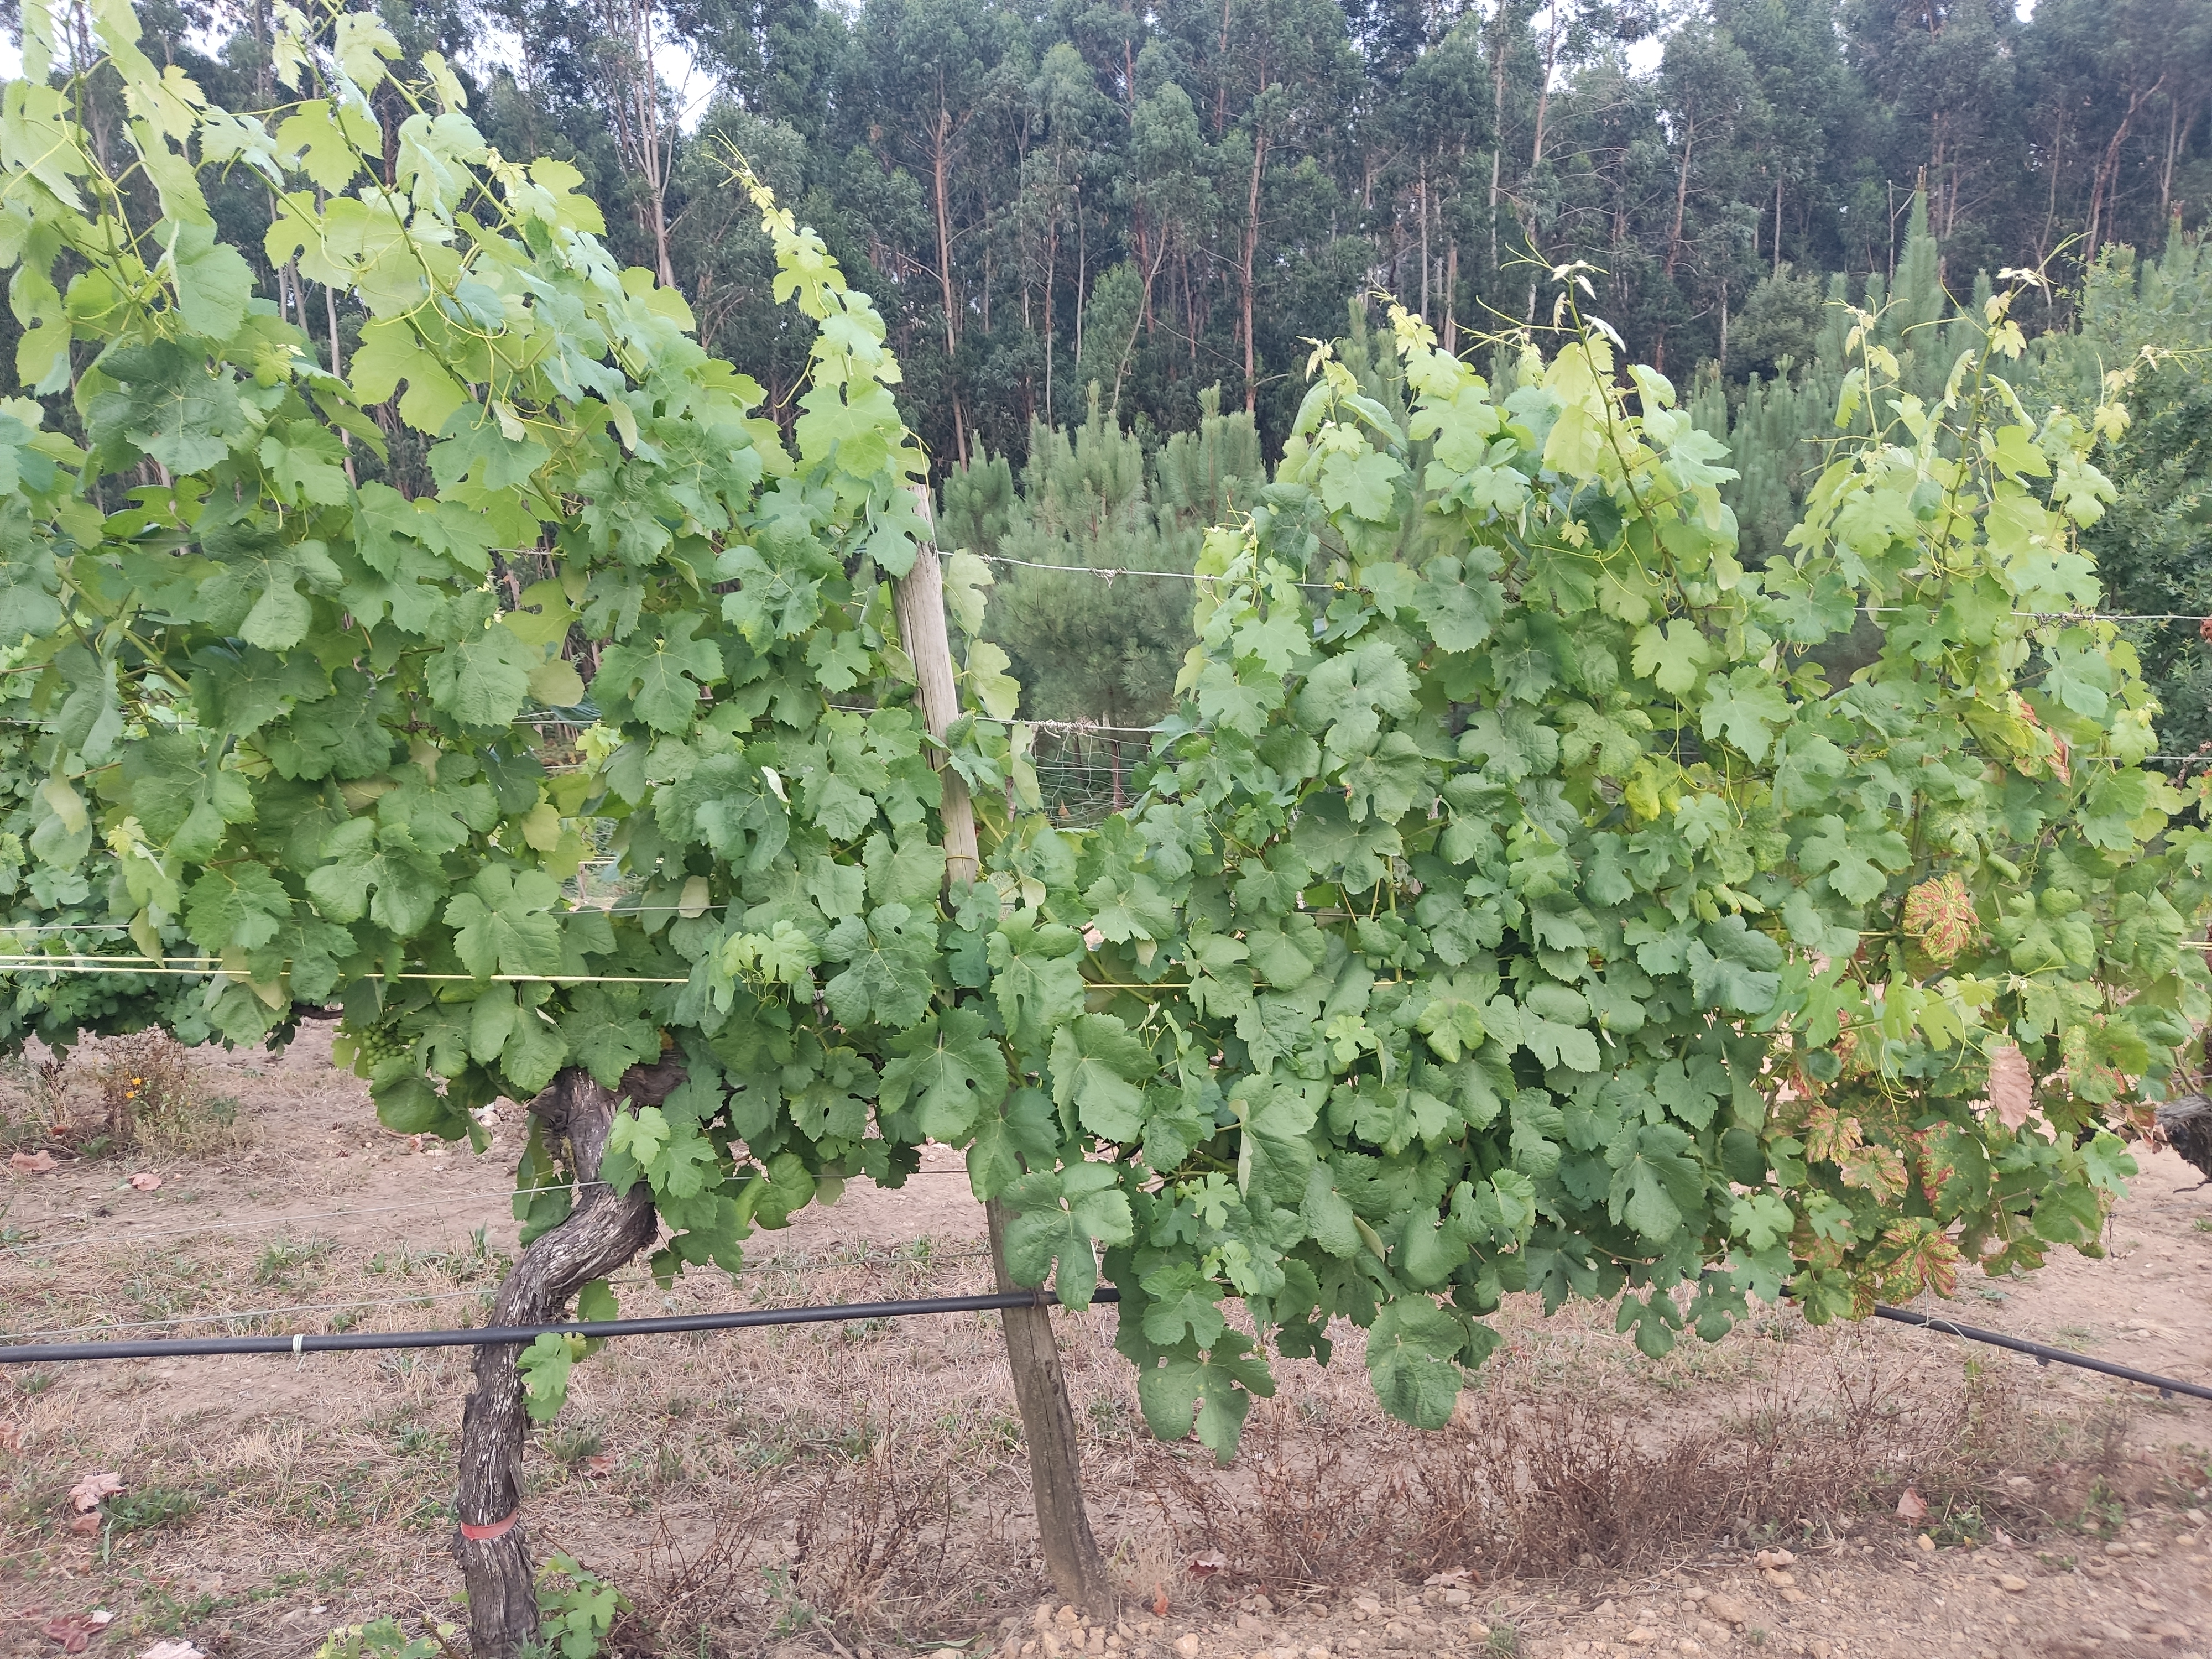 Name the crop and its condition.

grapevine, affected by esca disease
